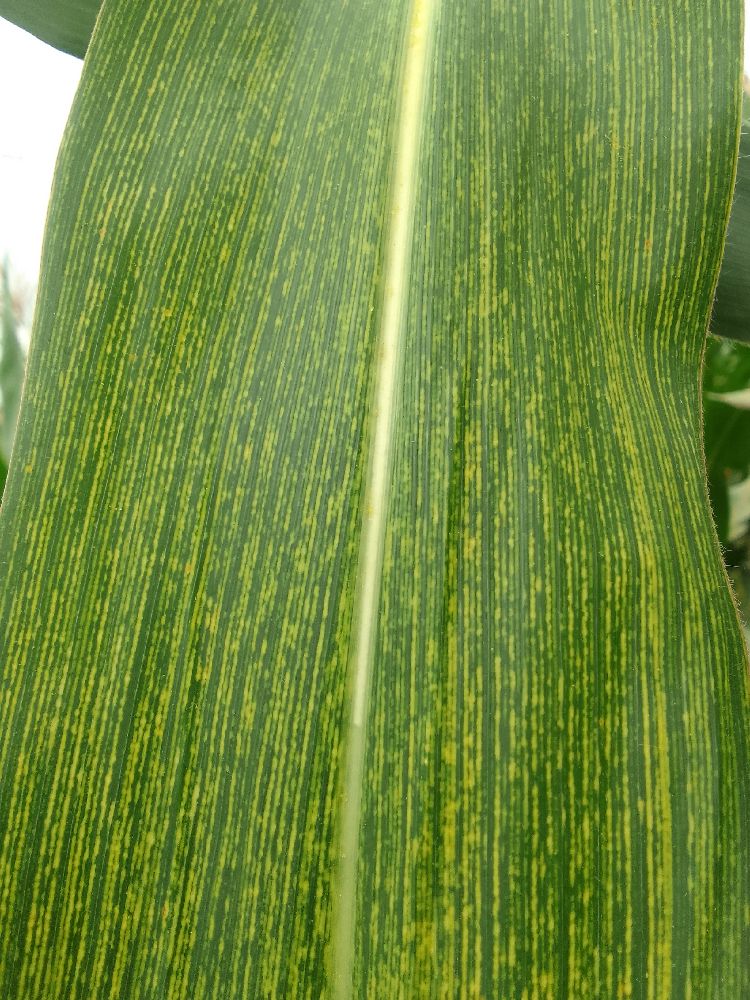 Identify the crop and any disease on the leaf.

maize, maize streak virus
